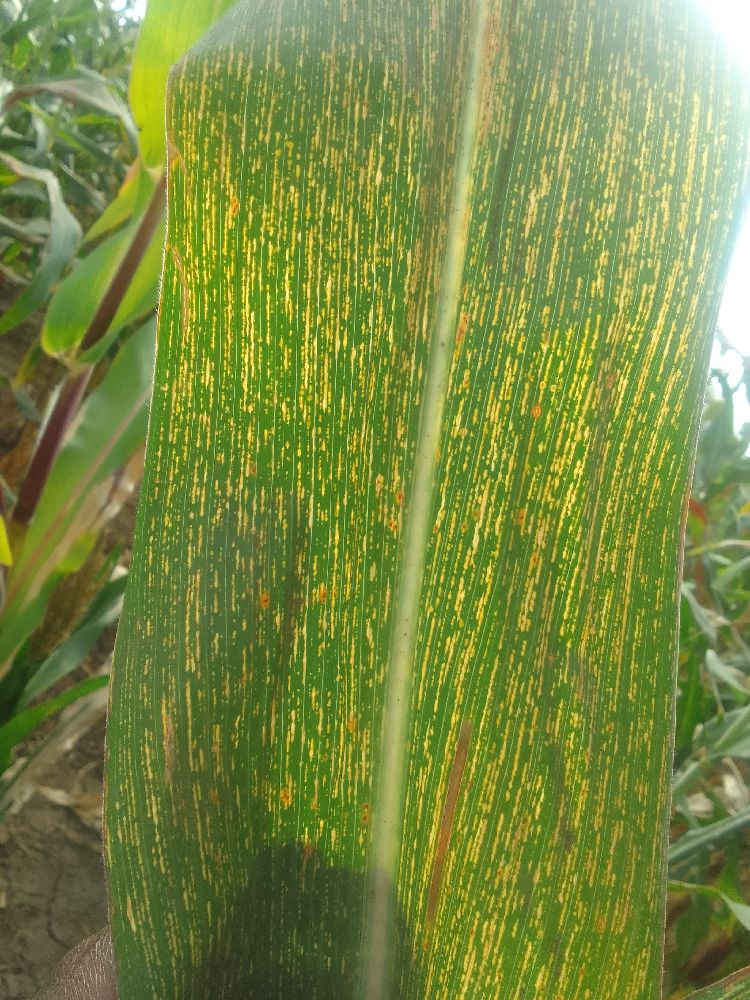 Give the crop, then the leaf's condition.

maize, maize streak virus
